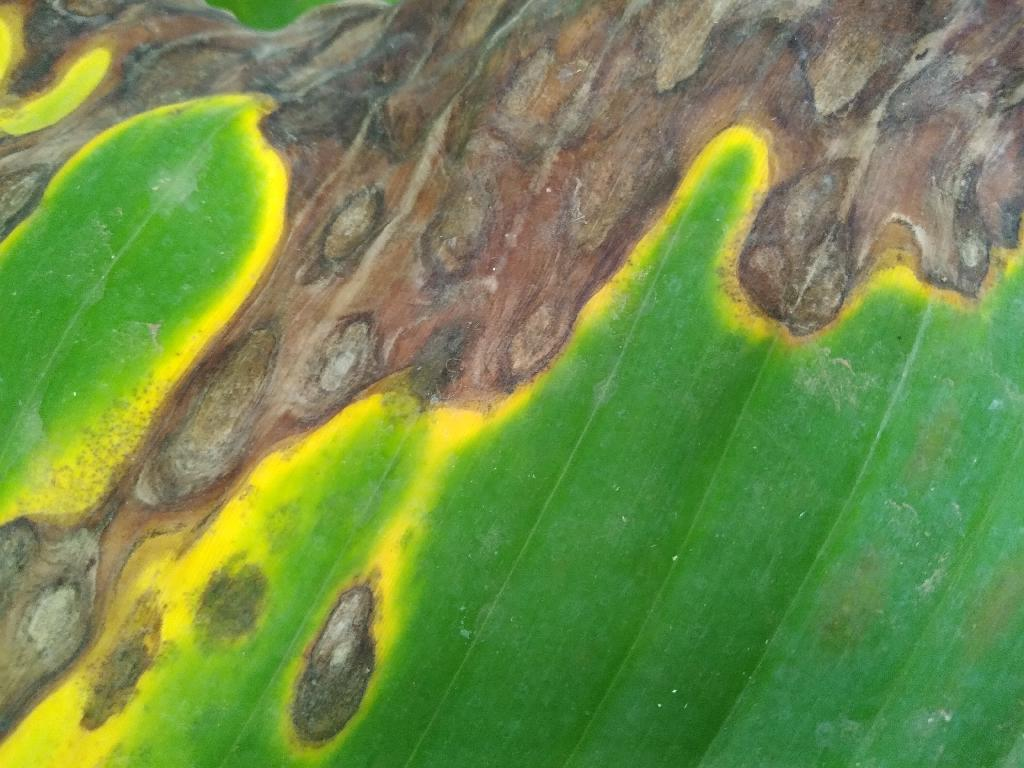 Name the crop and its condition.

banana, black sigatoka
